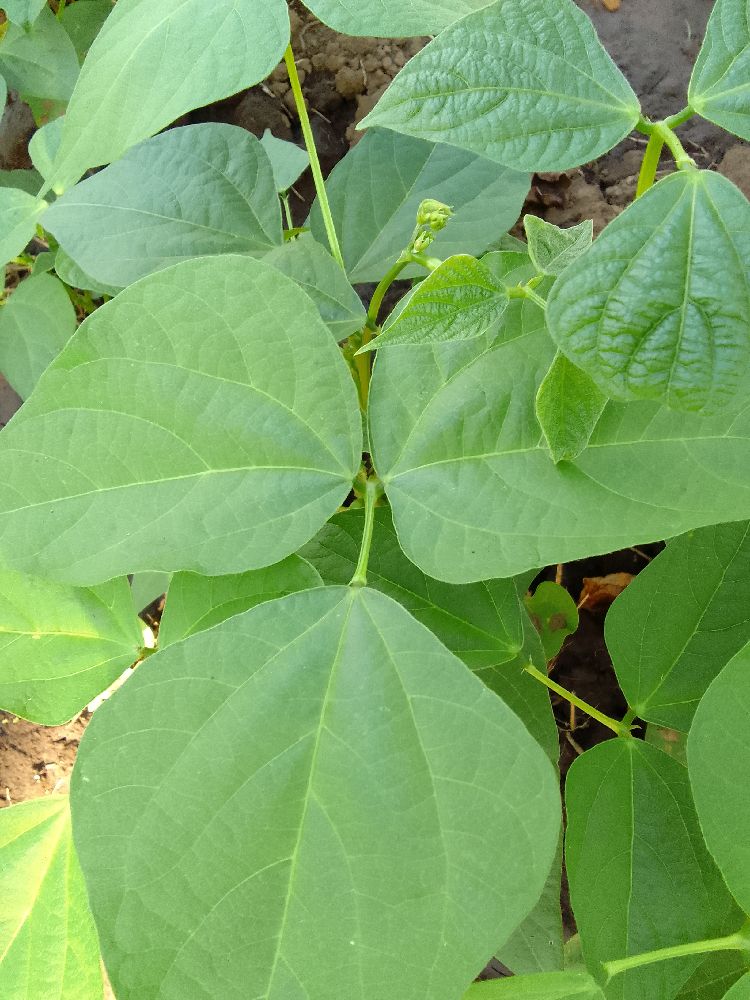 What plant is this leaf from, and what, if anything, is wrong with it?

common bean, healthy
